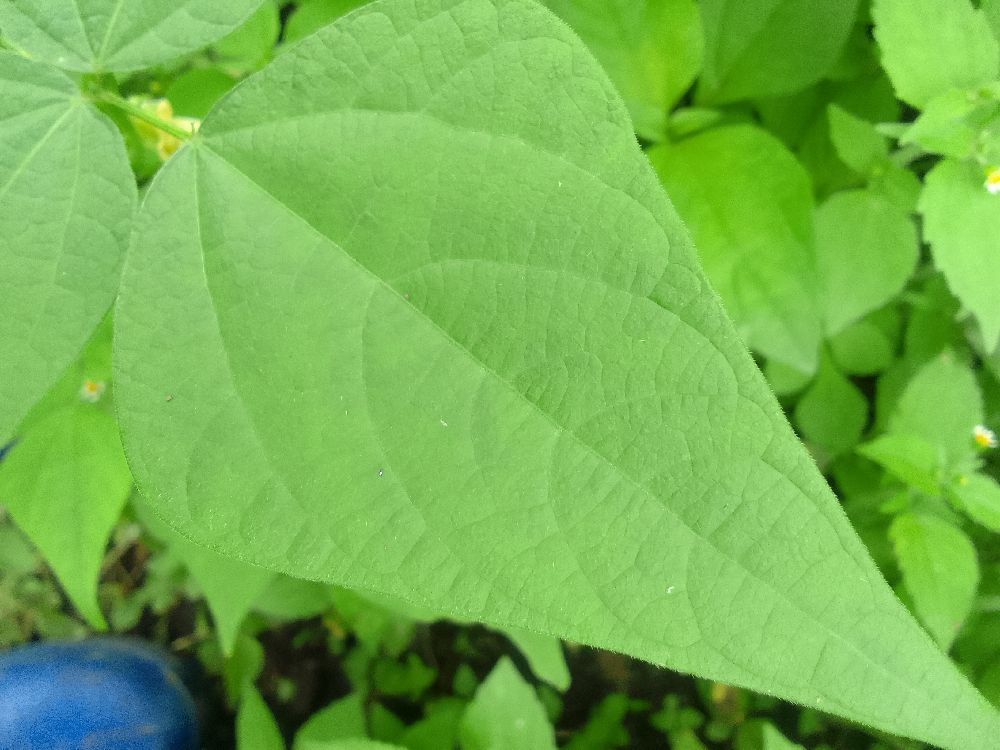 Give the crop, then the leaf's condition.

common bean, healthy
